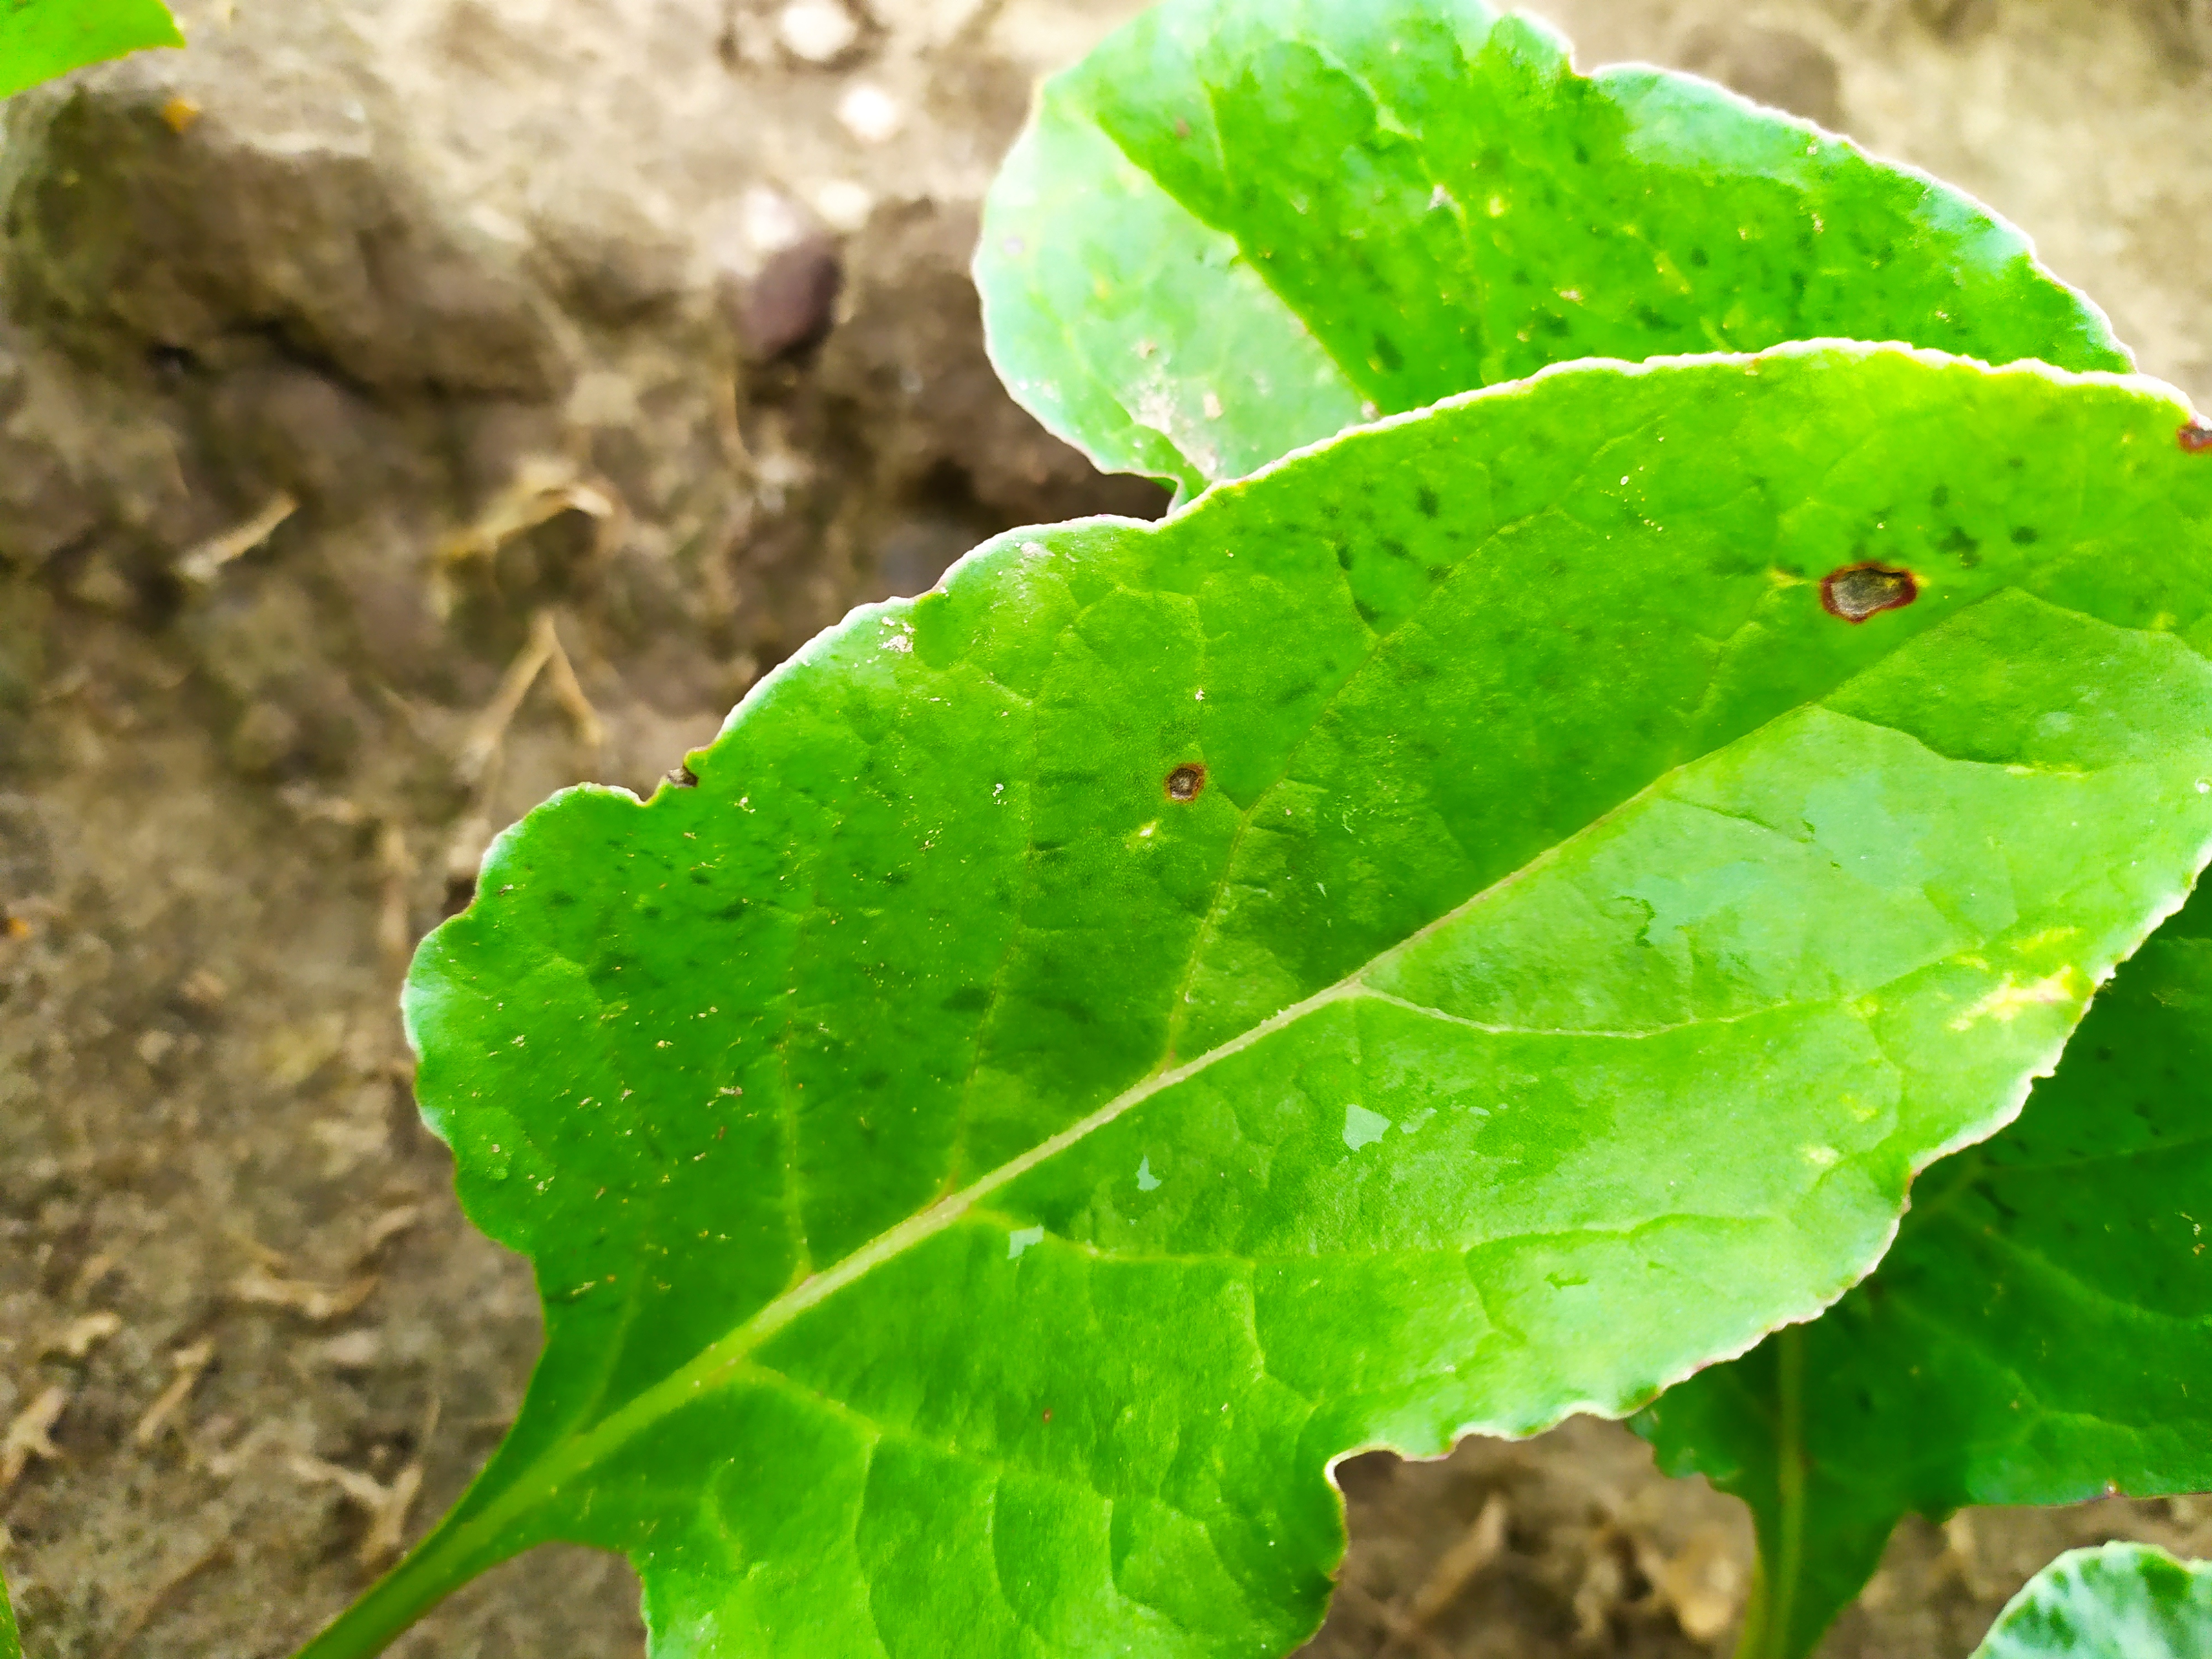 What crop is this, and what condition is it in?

beet, cercospora
